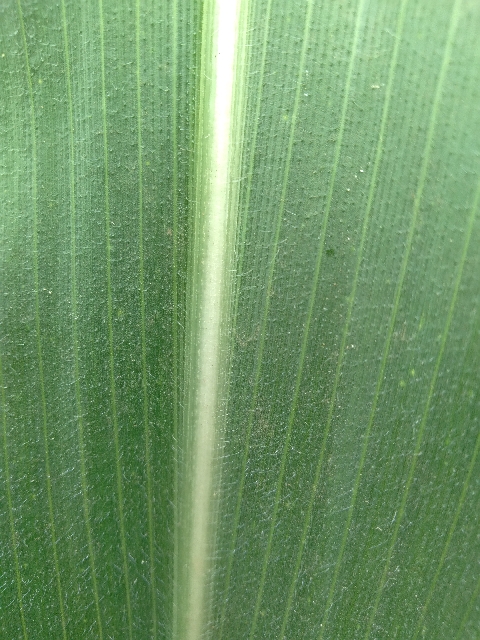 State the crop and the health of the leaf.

maize, healthy
